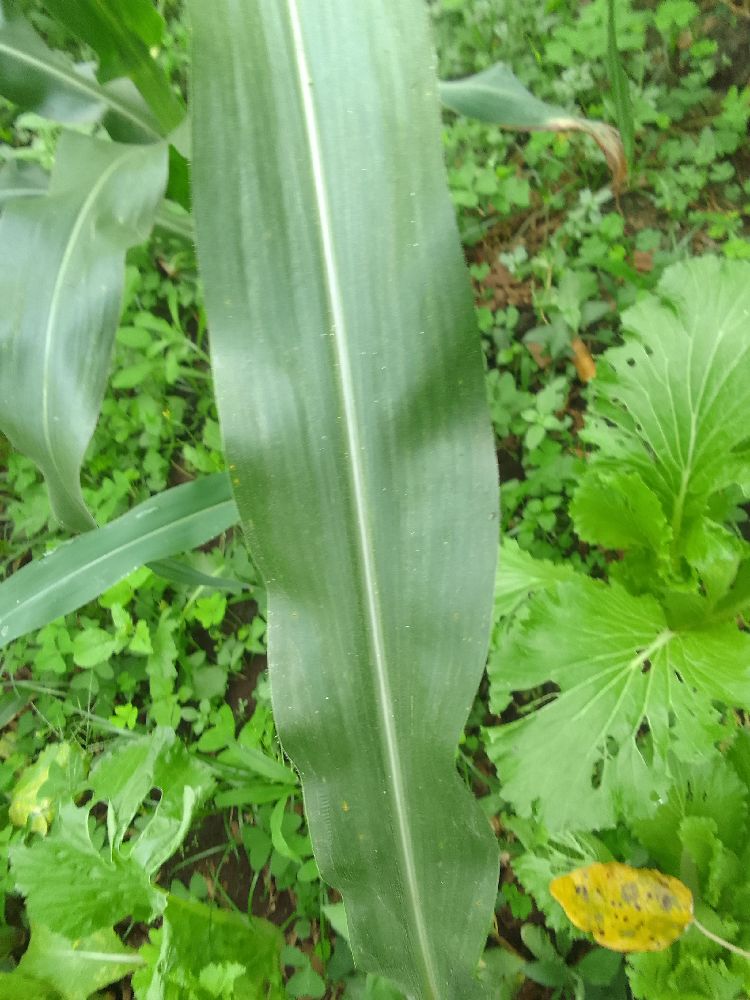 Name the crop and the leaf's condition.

maize, healthy
